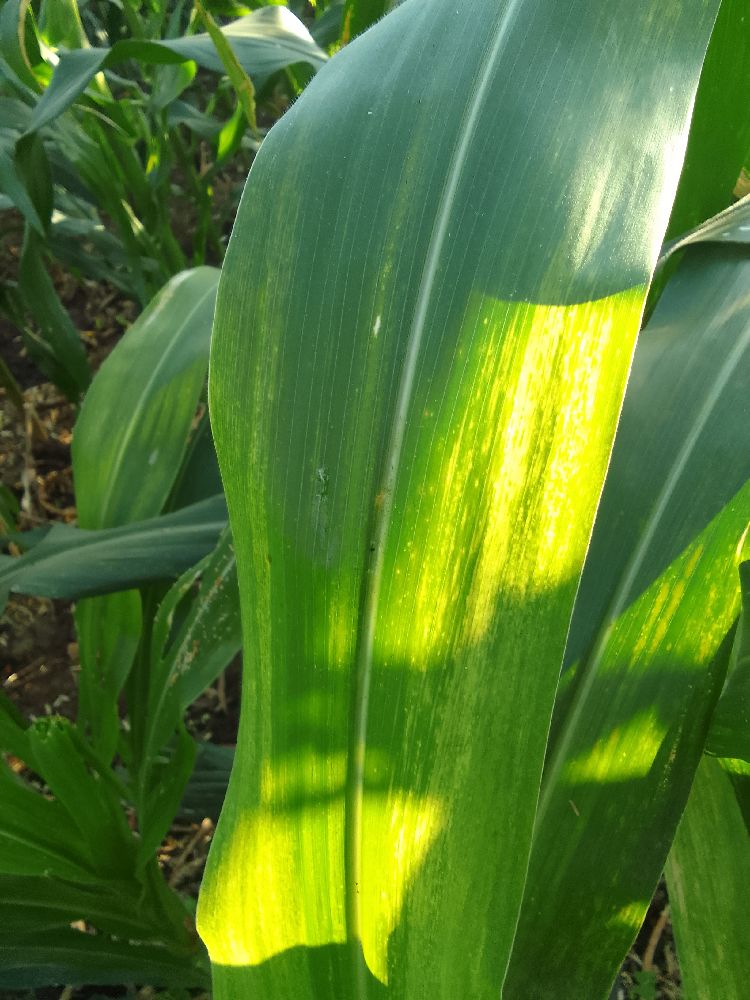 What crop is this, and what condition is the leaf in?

maize, maize lethal necrosis
